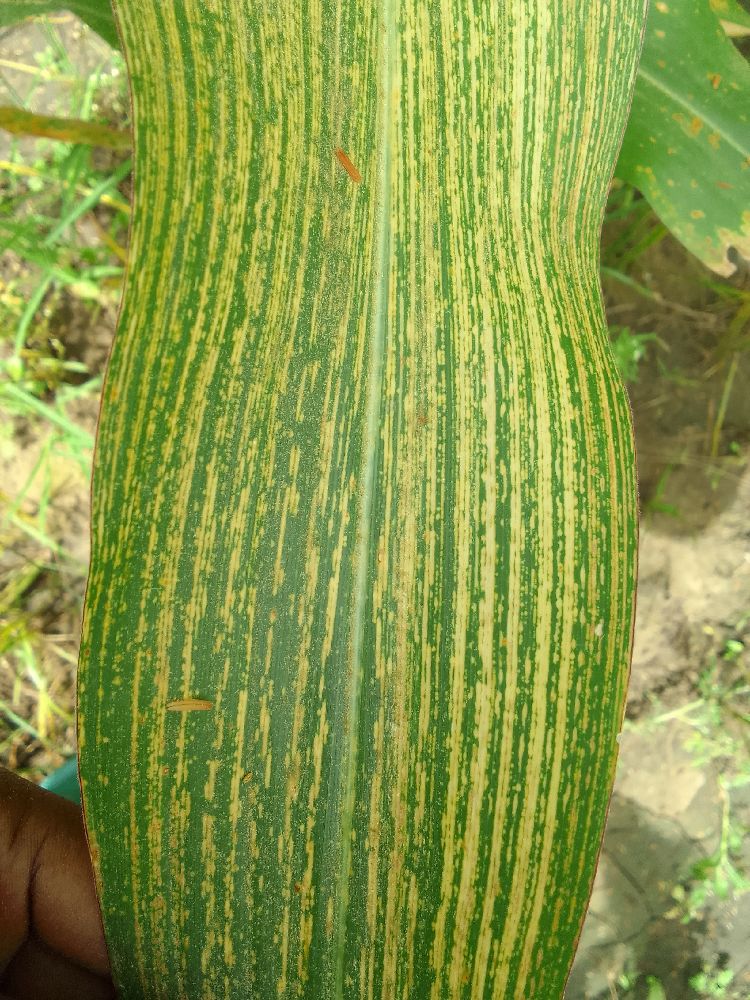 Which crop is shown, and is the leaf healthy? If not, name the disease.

maize, maize streak virus
